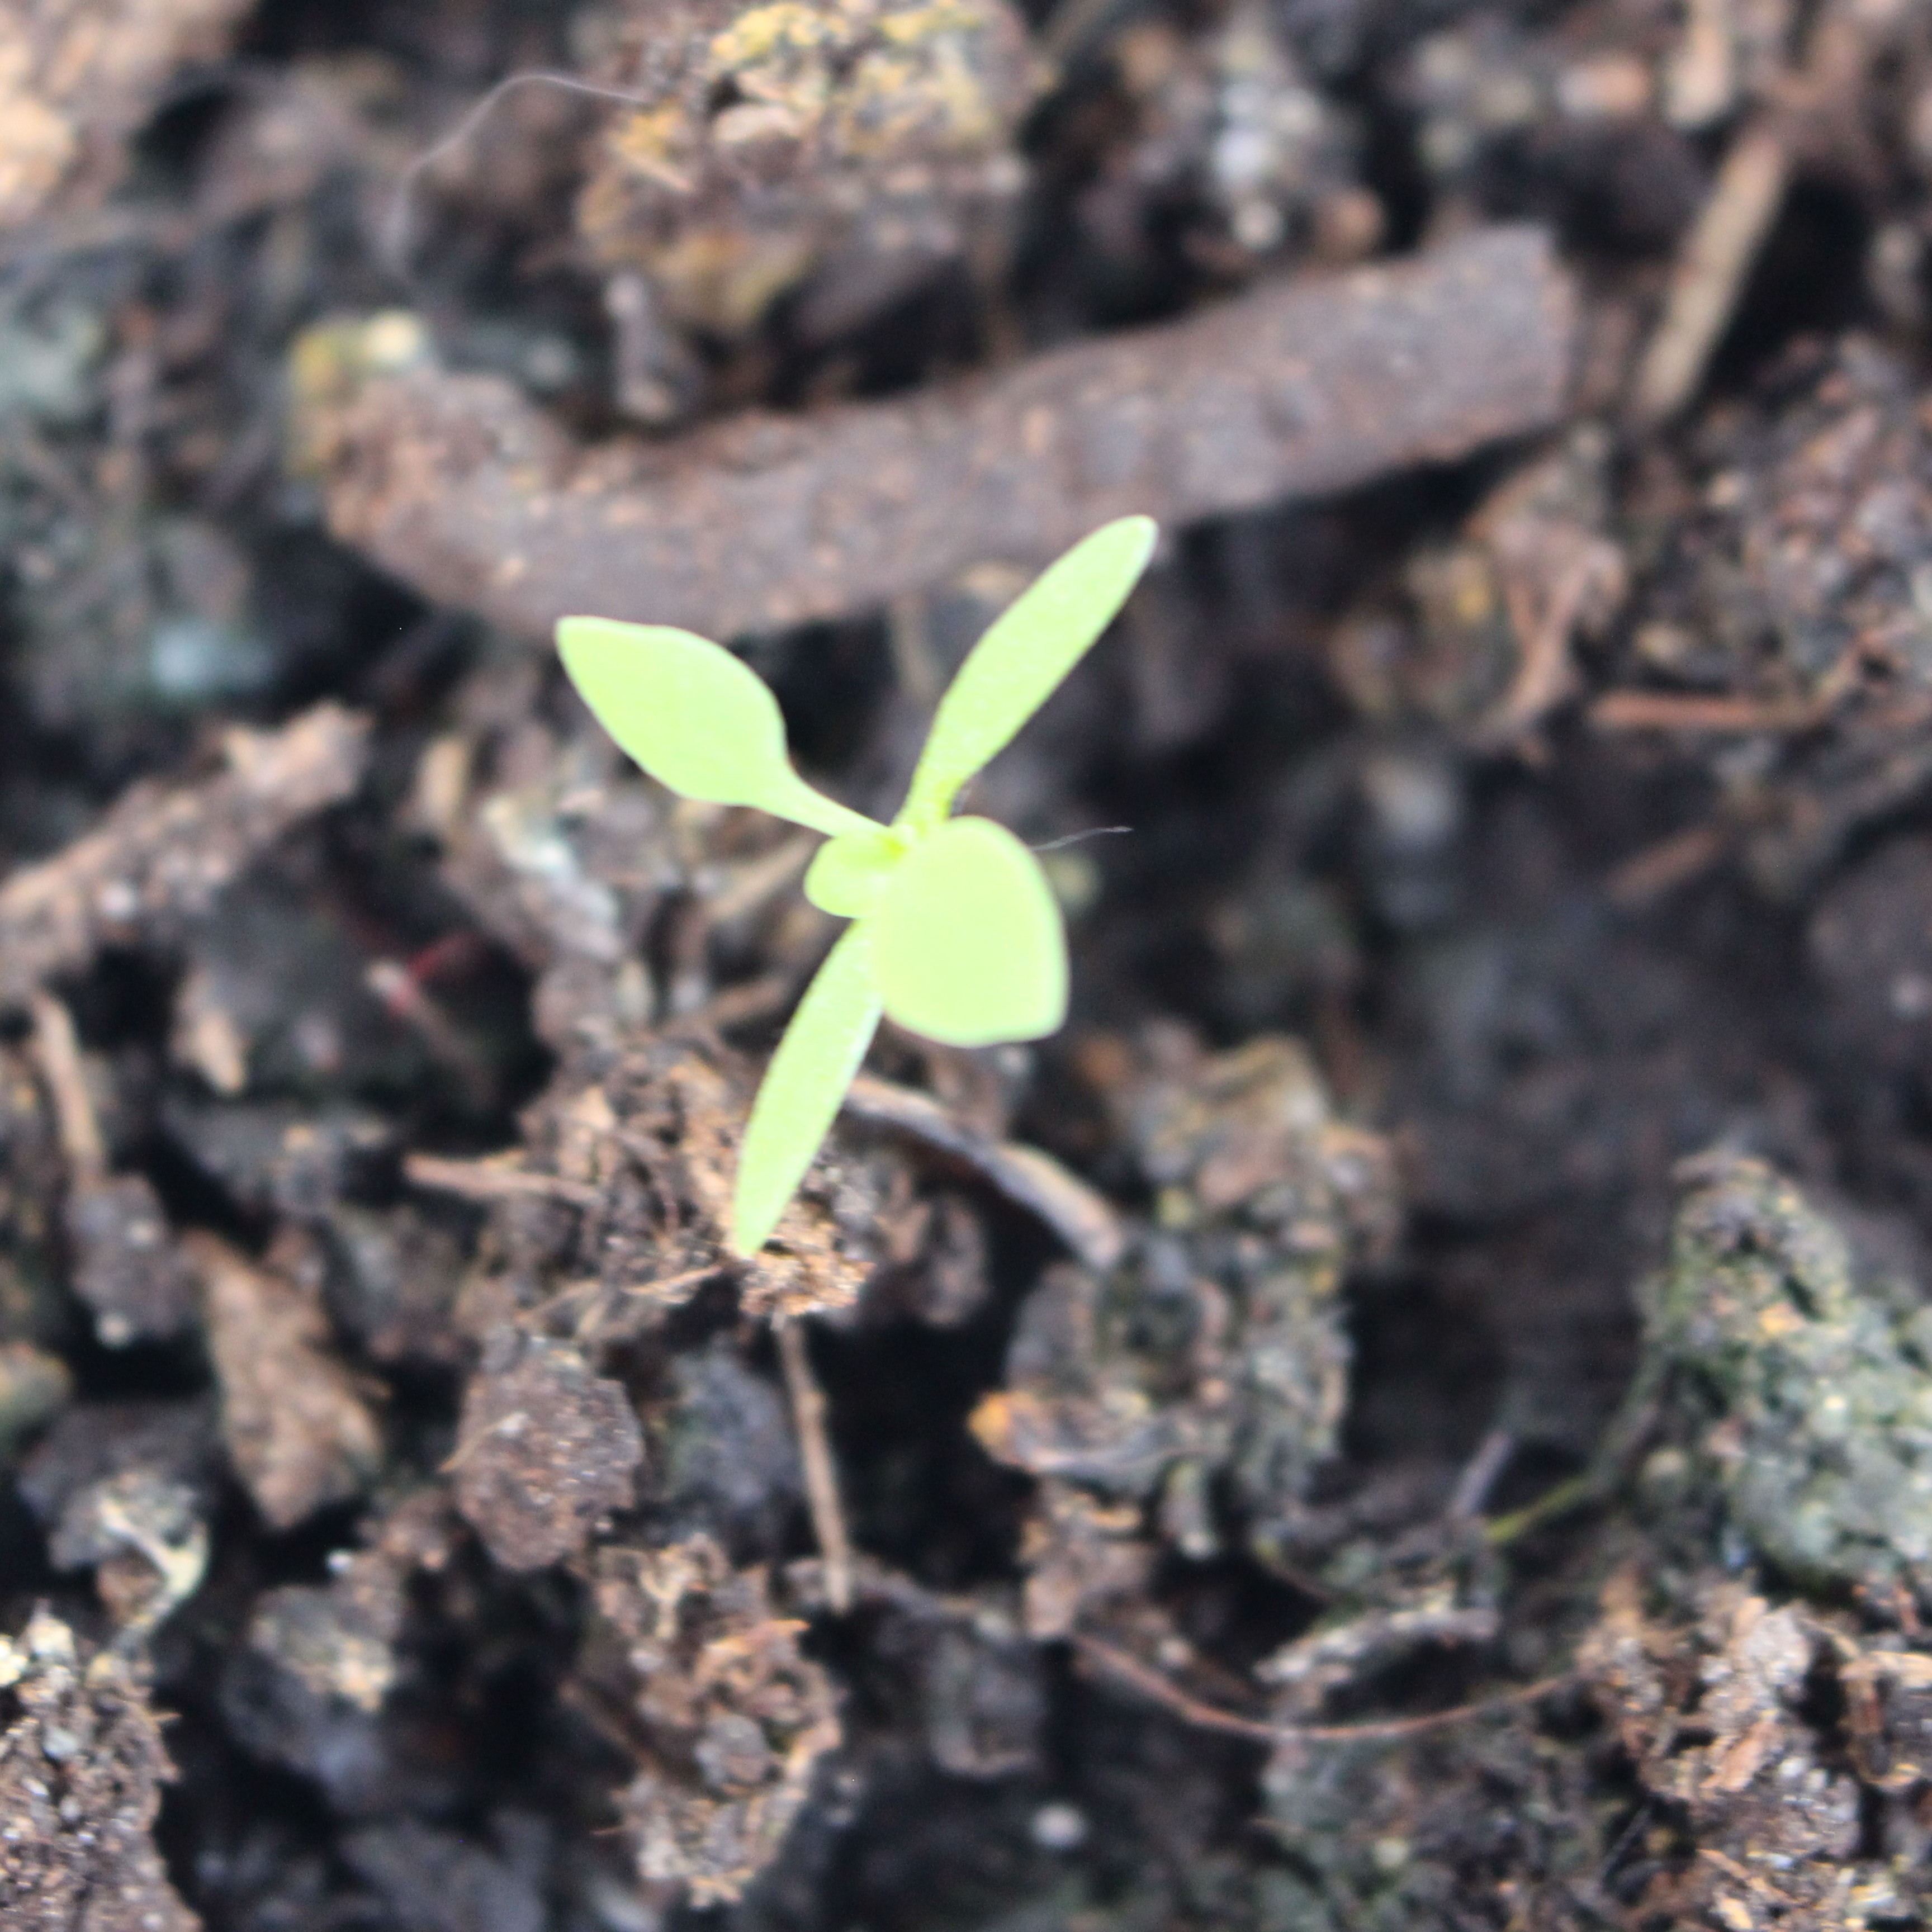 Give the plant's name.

Papaver rhoeas
